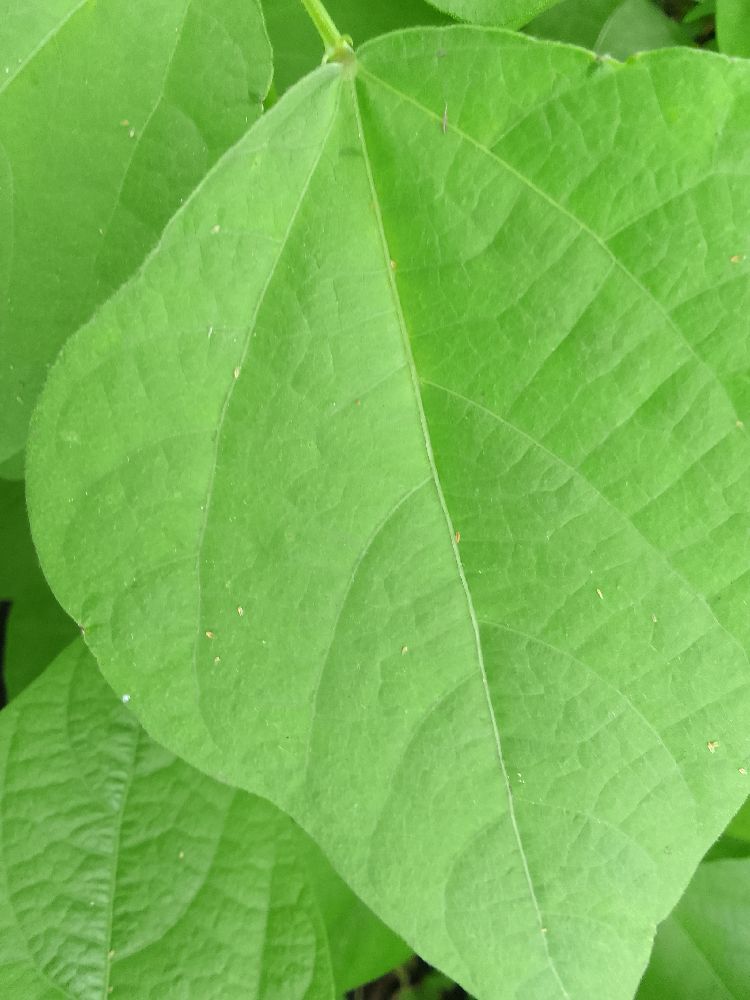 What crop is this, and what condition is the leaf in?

common bean, healthy
